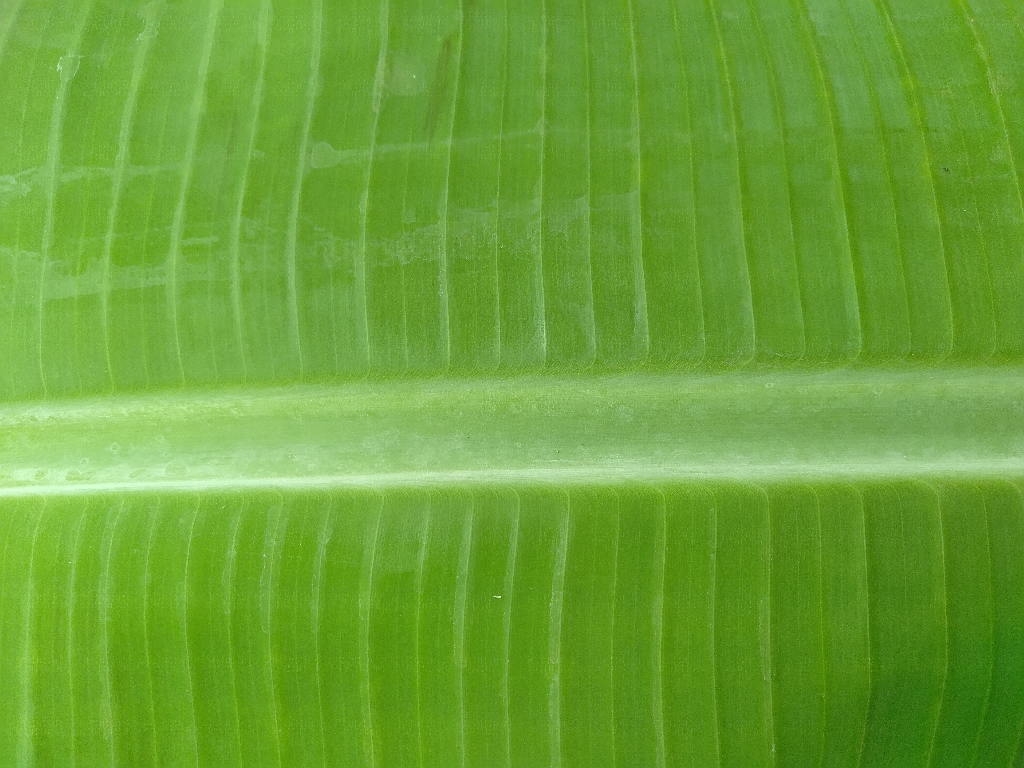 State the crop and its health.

banana, healthy
